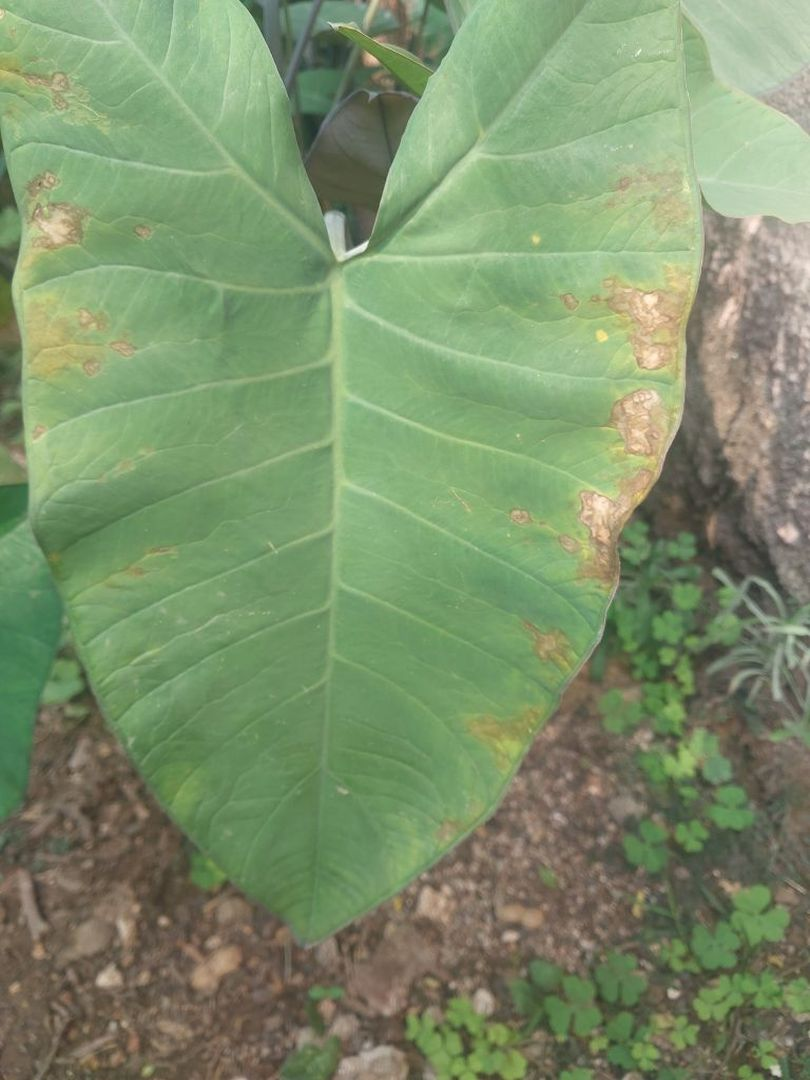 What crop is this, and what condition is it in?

taro, leaf blight
